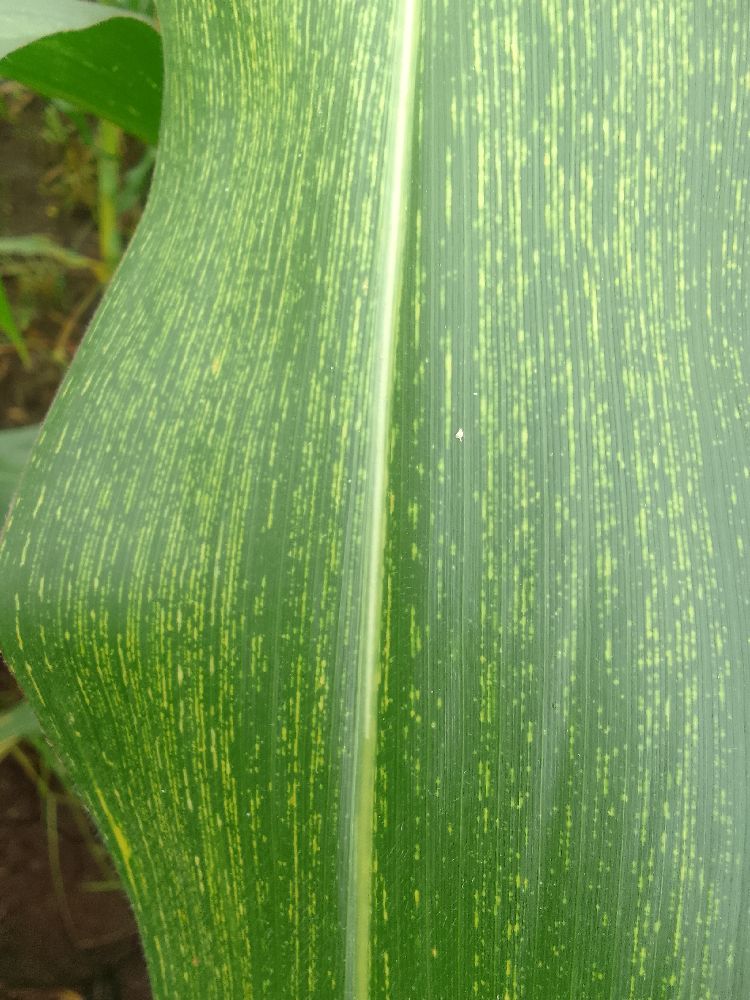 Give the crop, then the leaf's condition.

maize, maize streak virus
